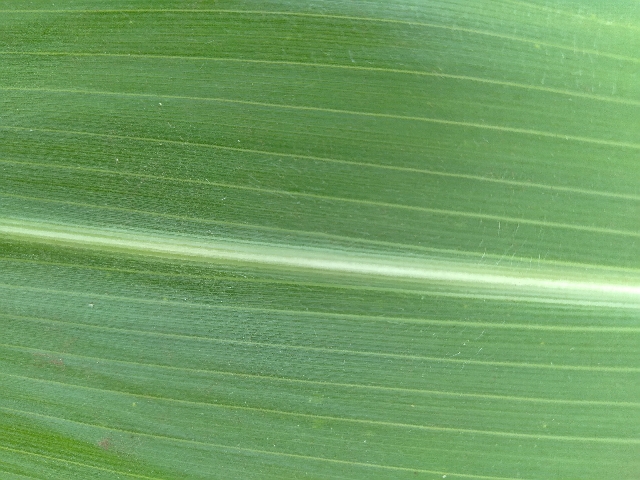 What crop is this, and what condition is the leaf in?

maize, healthy
